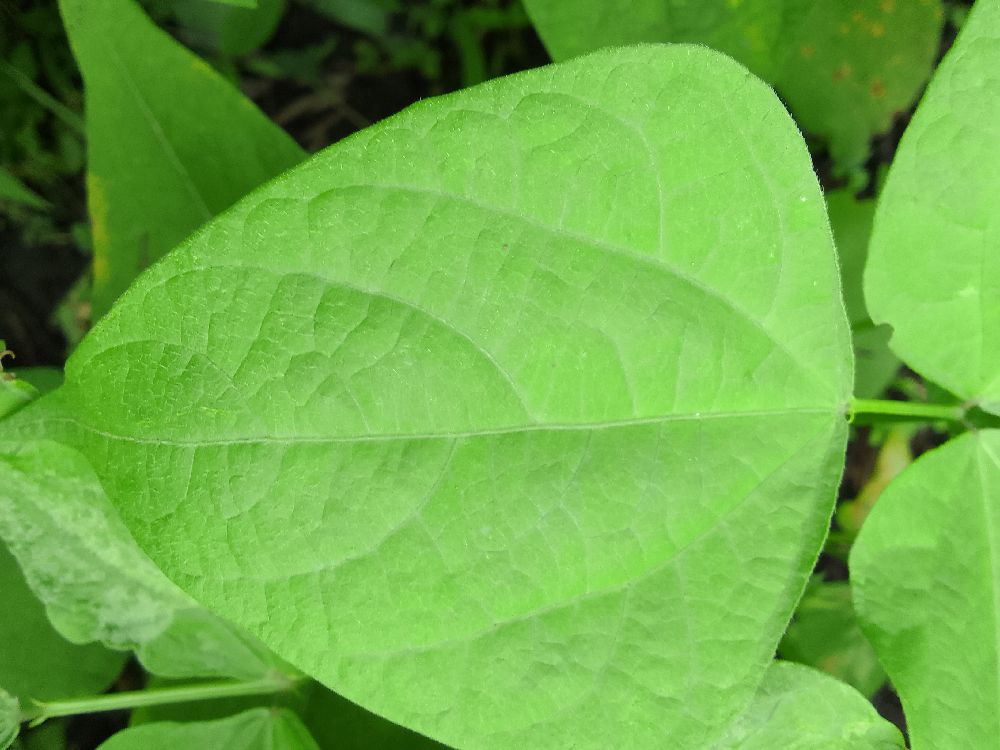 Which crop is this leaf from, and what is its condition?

common bean, healthy
